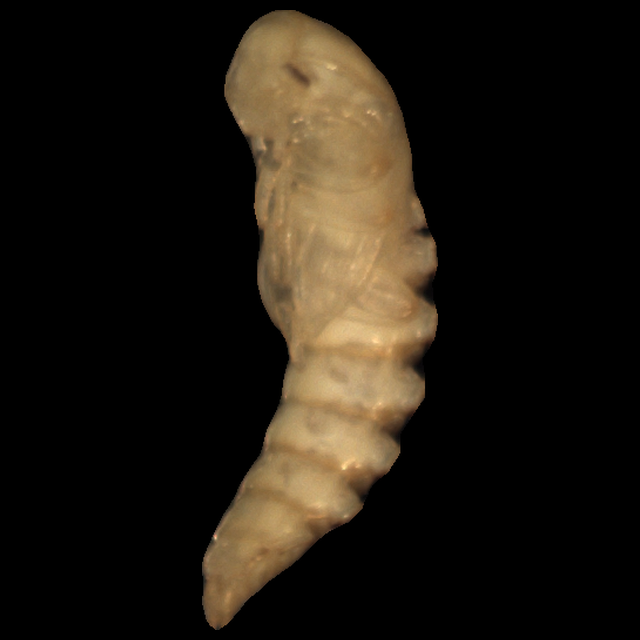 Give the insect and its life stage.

mealworm pupa
